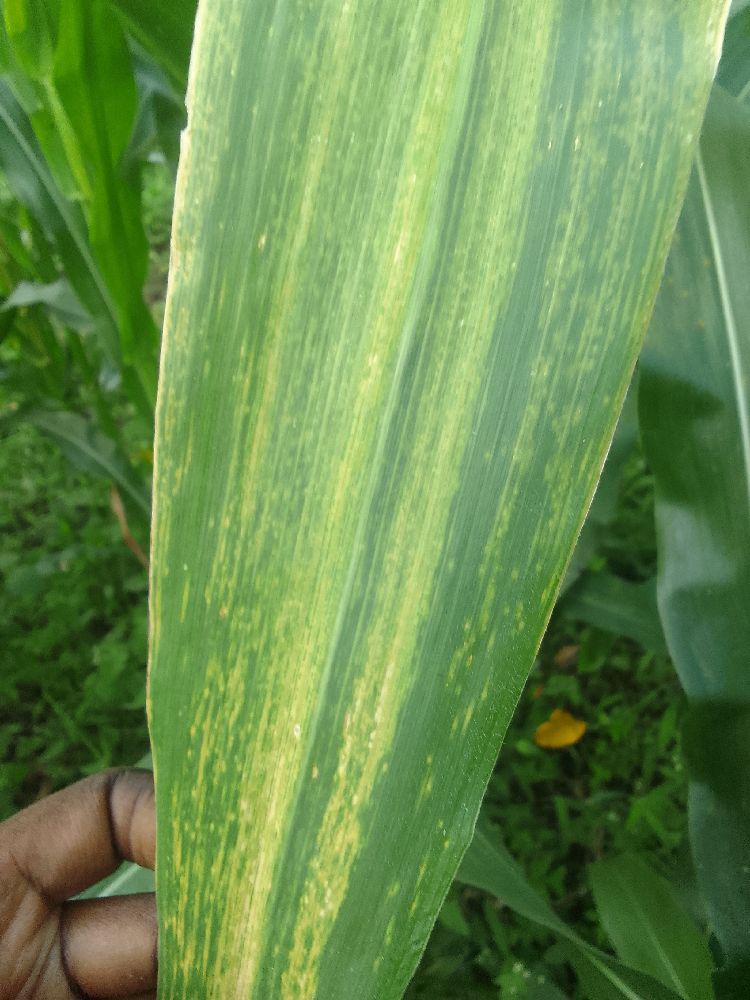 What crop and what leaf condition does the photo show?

maize, maize lethal necrosis
